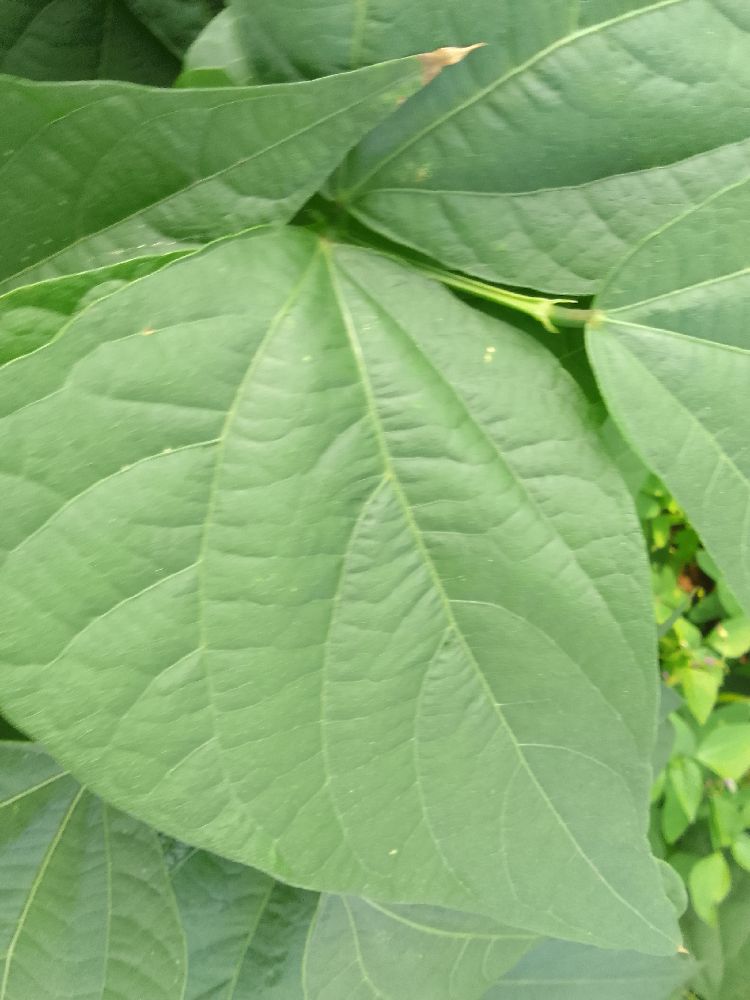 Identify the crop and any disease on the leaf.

common bean, healthy
